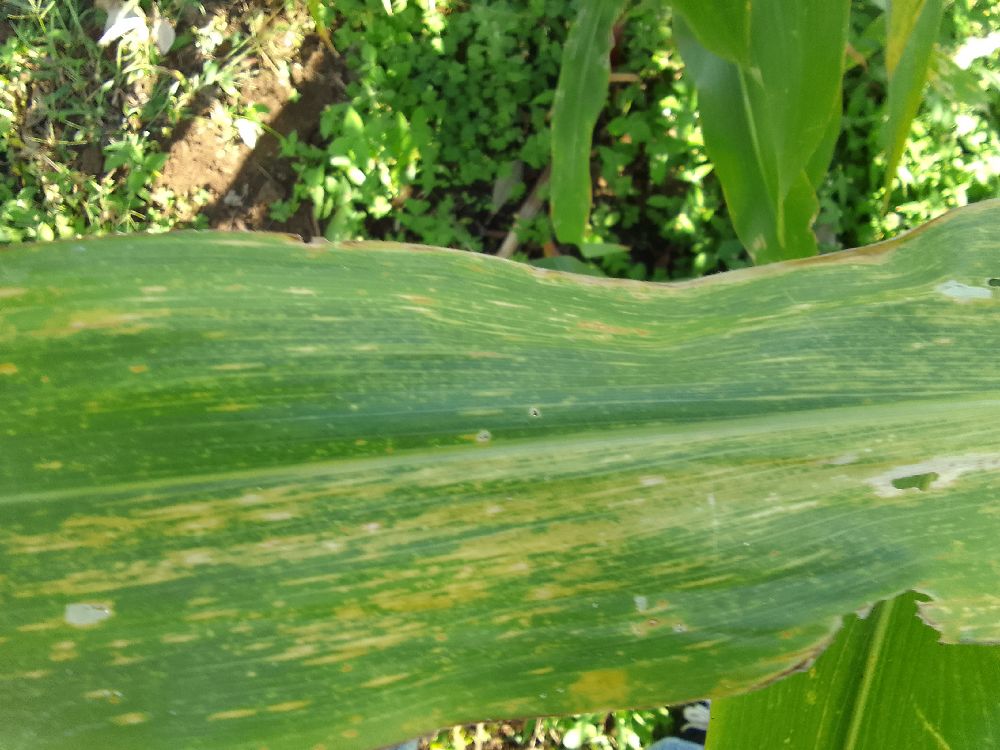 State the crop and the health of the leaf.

maize, maize lethal necrosis
